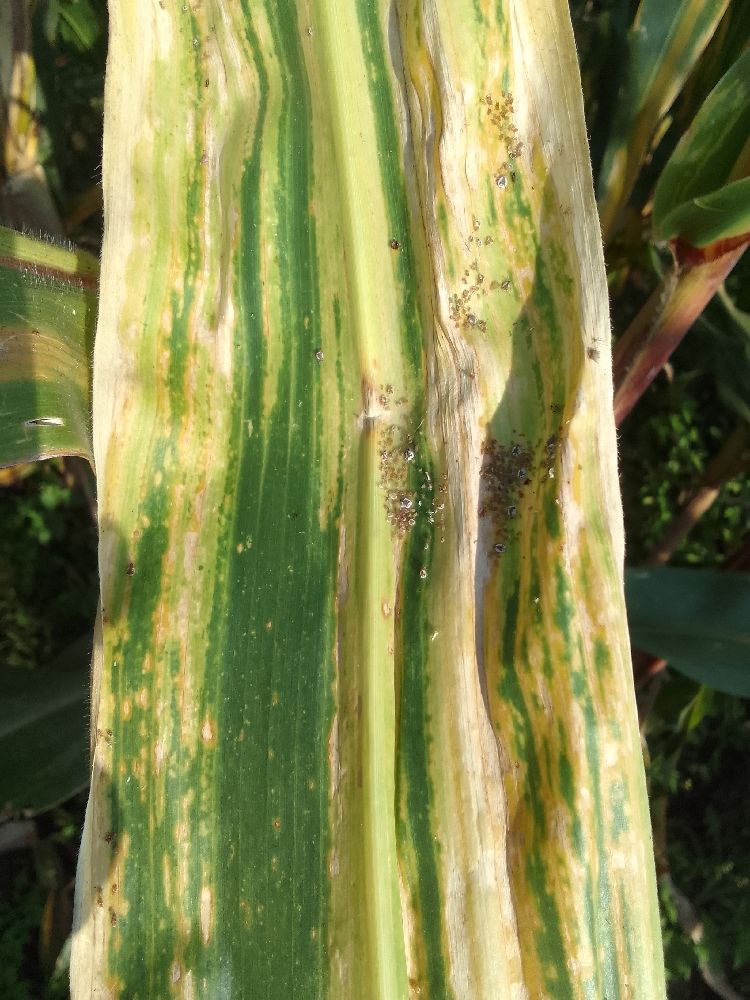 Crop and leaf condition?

maize, maize lethal necrosis
